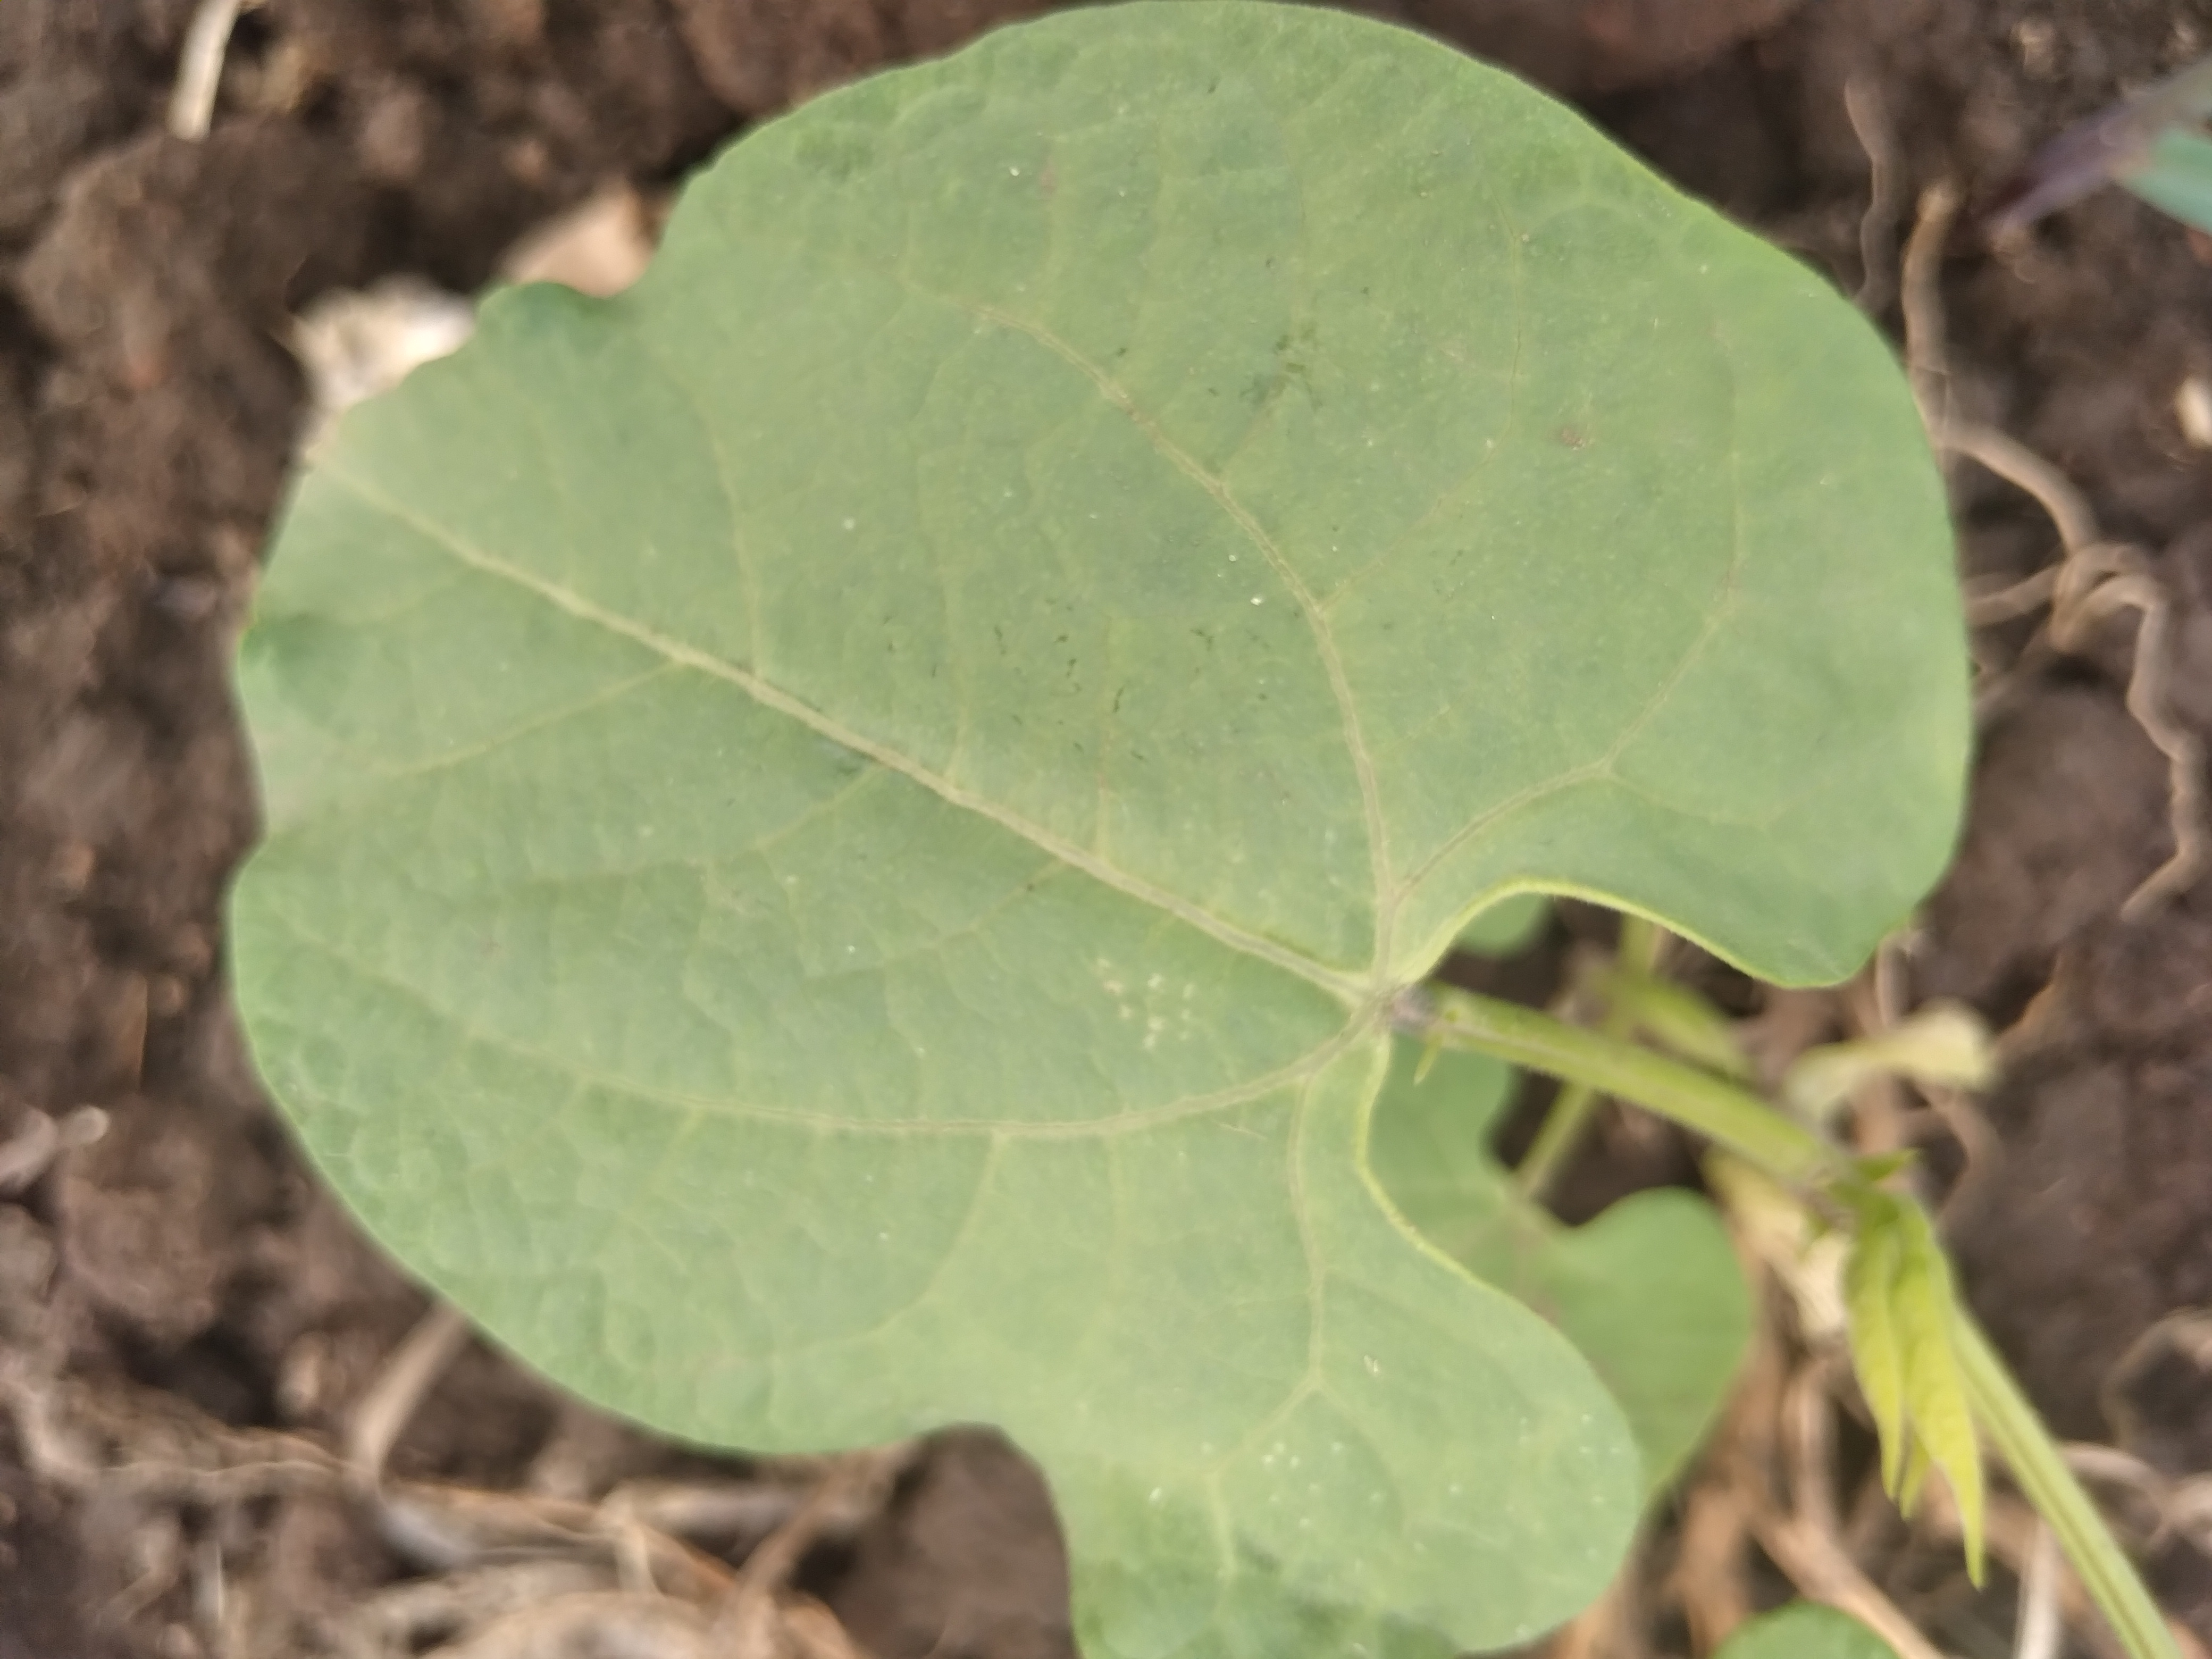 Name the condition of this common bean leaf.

healthy
